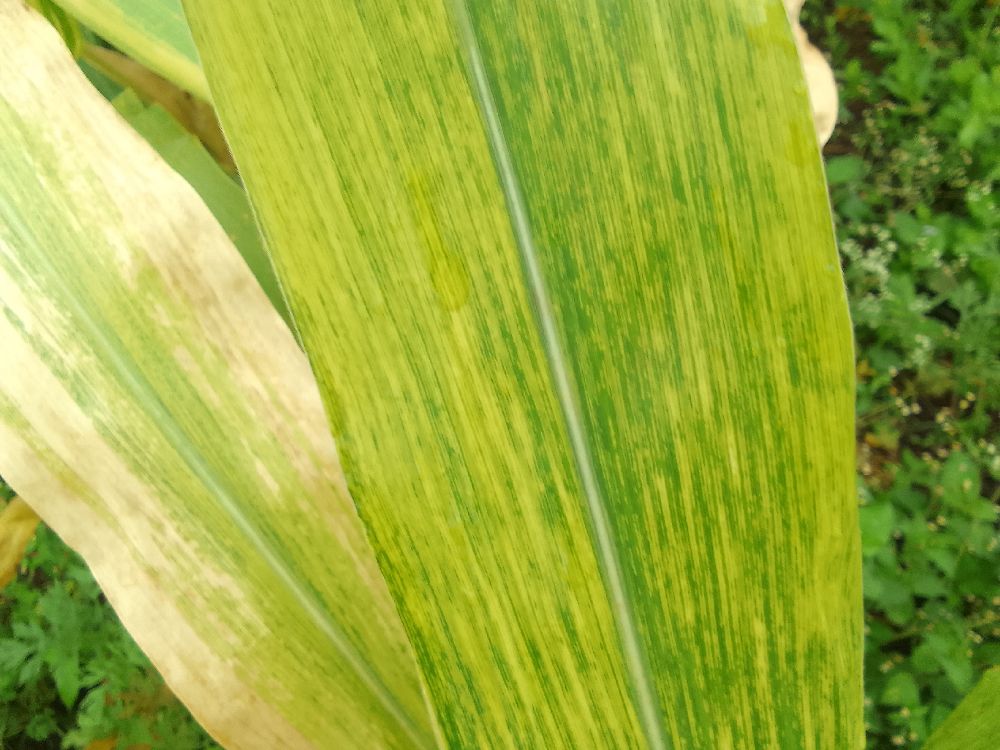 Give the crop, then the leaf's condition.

maize, maize lethal necrosis
